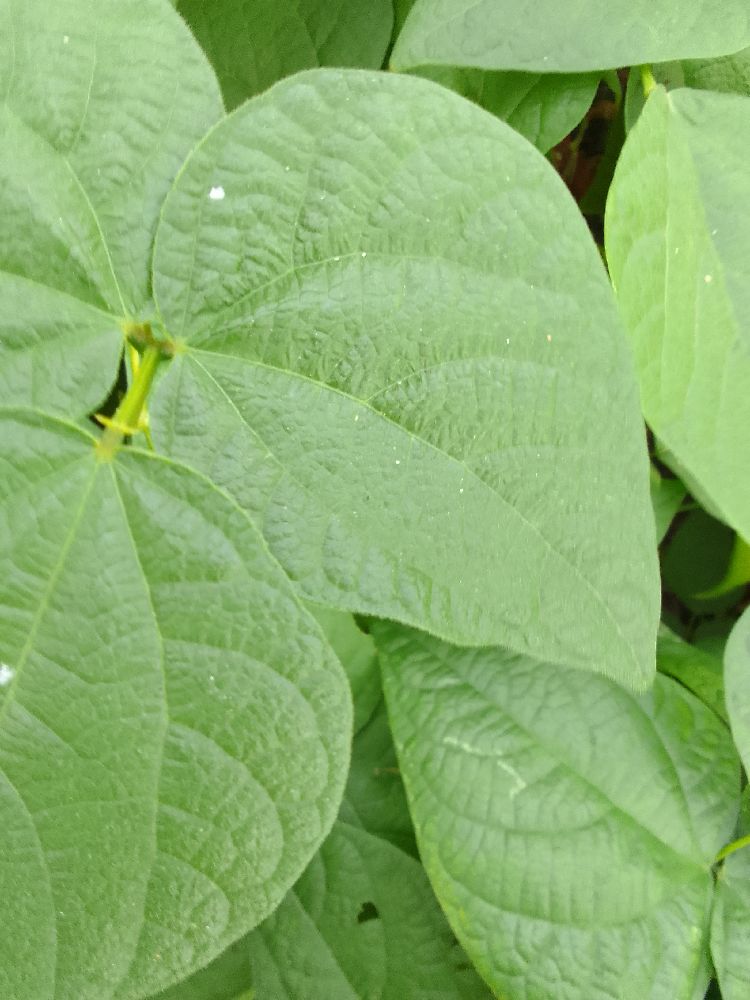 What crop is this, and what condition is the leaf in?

common bean, healthy
